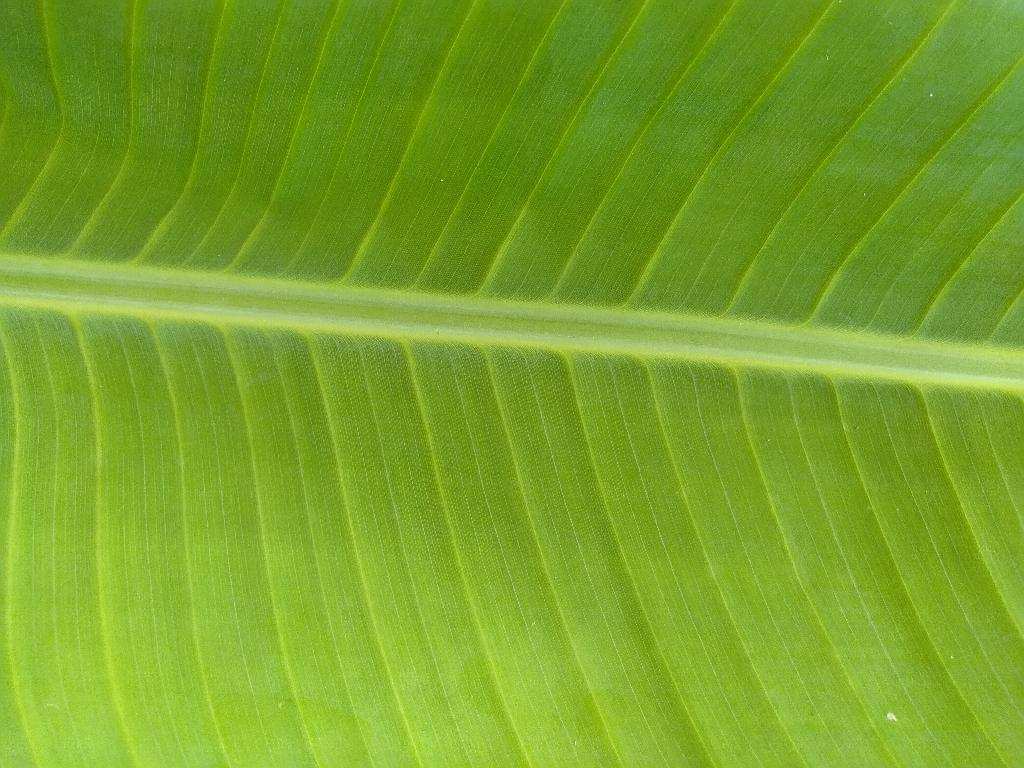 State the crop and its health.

banana, healthy
